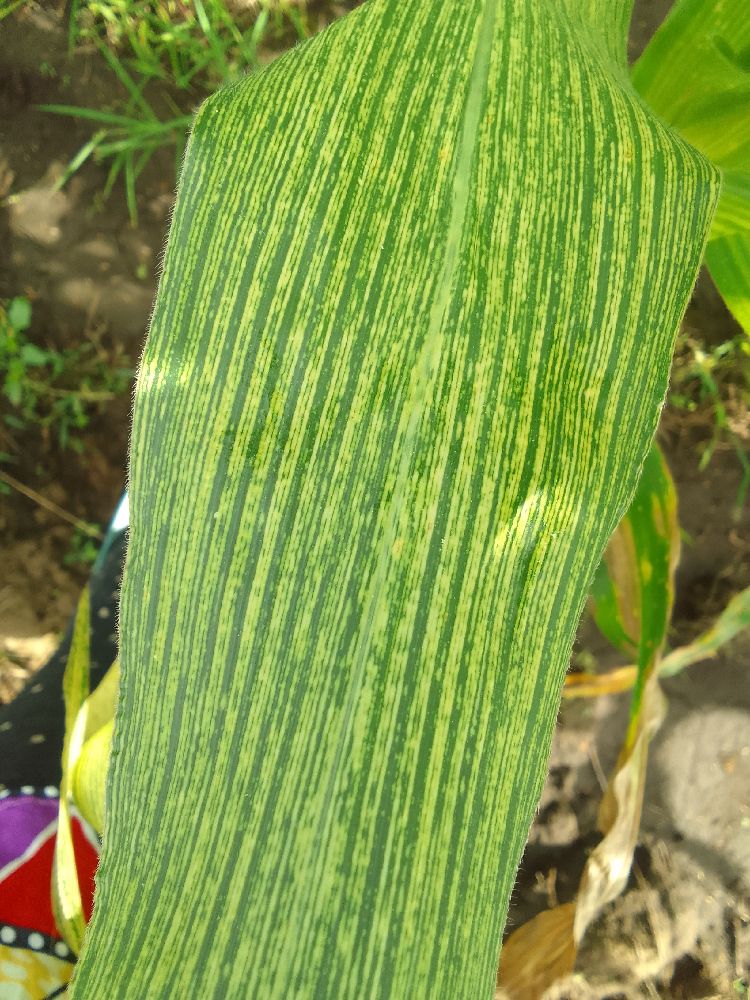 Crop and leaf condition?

maize, maize streak virus
